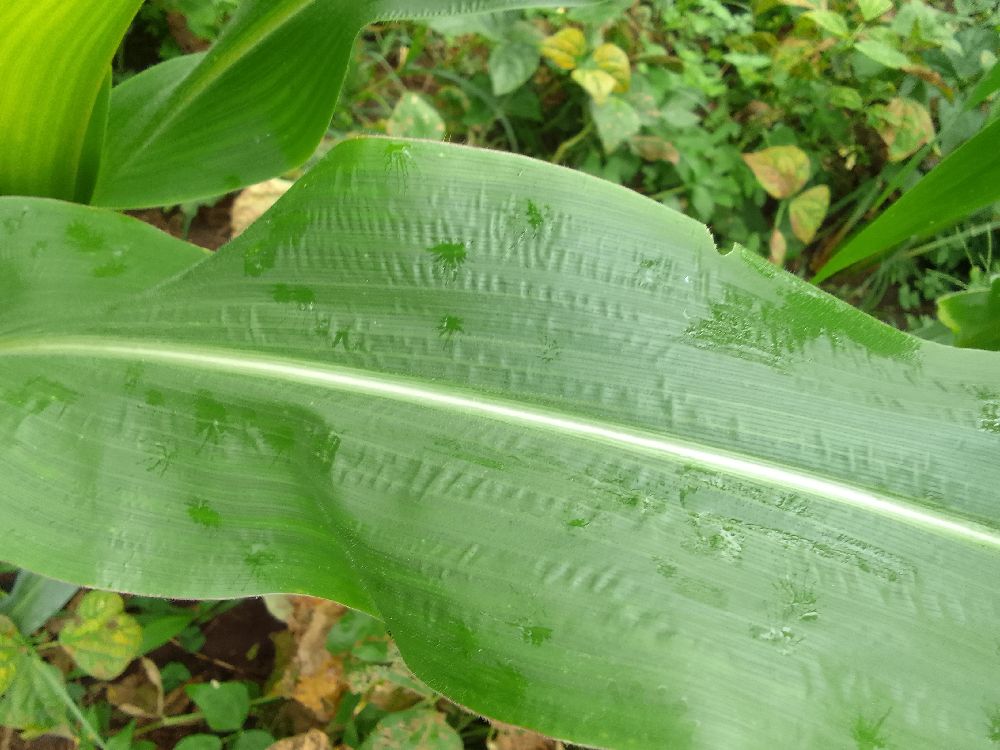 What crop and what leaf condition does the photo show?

maize, healthy
